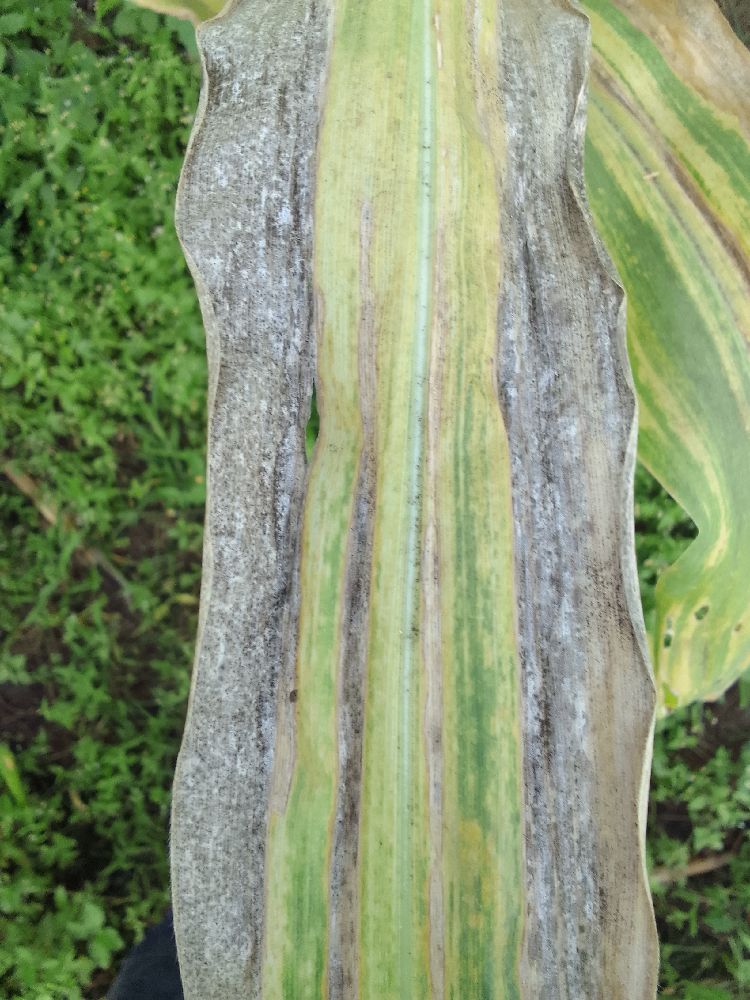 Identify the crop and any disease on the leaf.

maize, maize lethal necrosis
